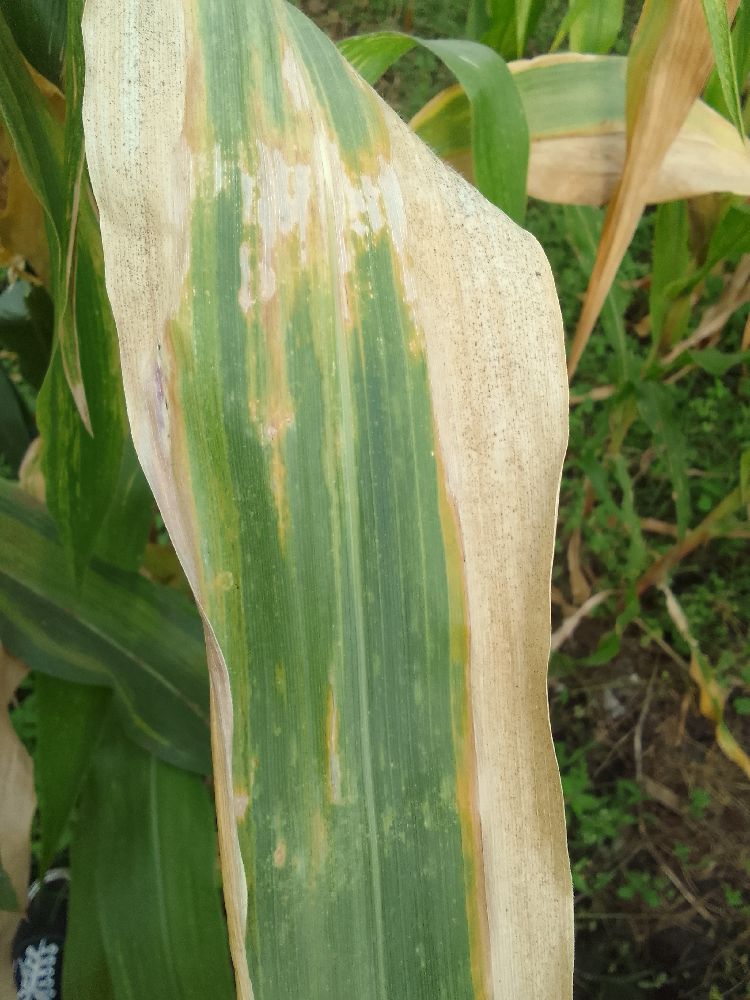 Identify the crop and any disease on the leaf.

maize, maize lethal necrosis
